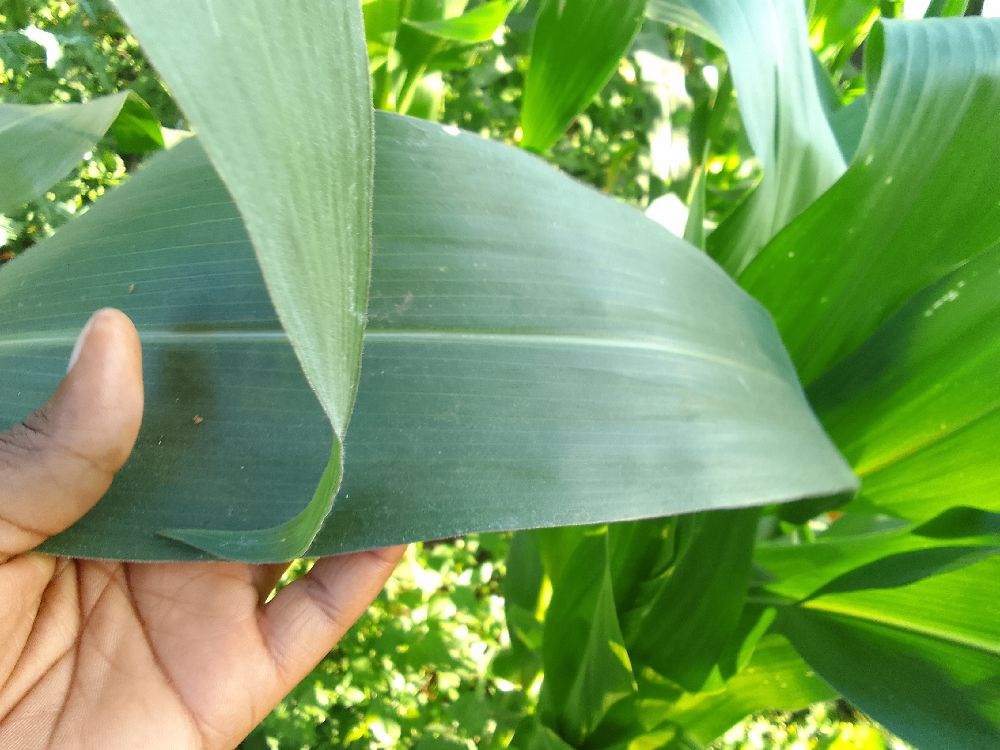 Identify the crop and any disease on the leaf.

maize, healthy
